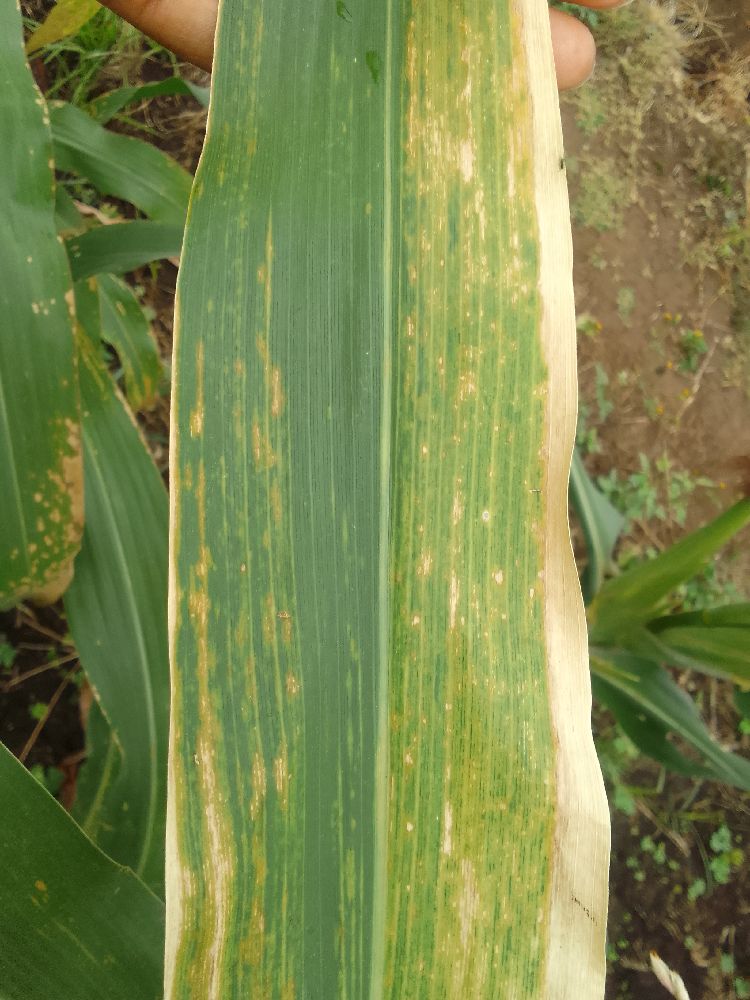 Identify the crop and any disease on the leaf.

maize, maize lethal necrosis
